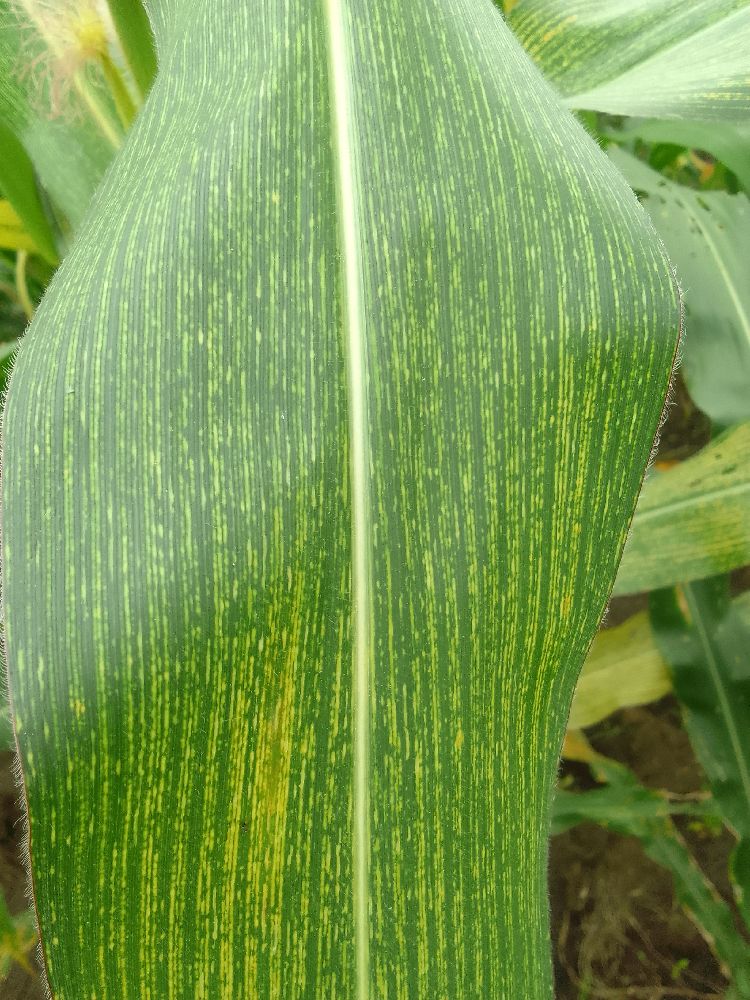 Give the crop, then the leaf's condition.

maize, maize streak virus
